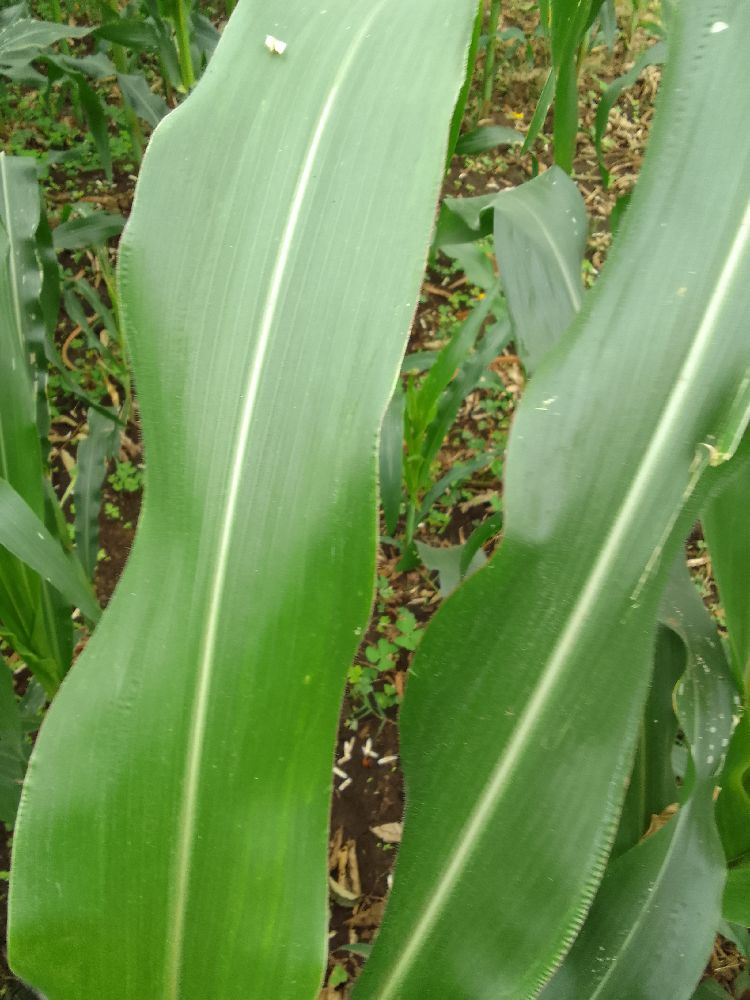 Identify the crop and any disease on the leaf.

maize, healthy
